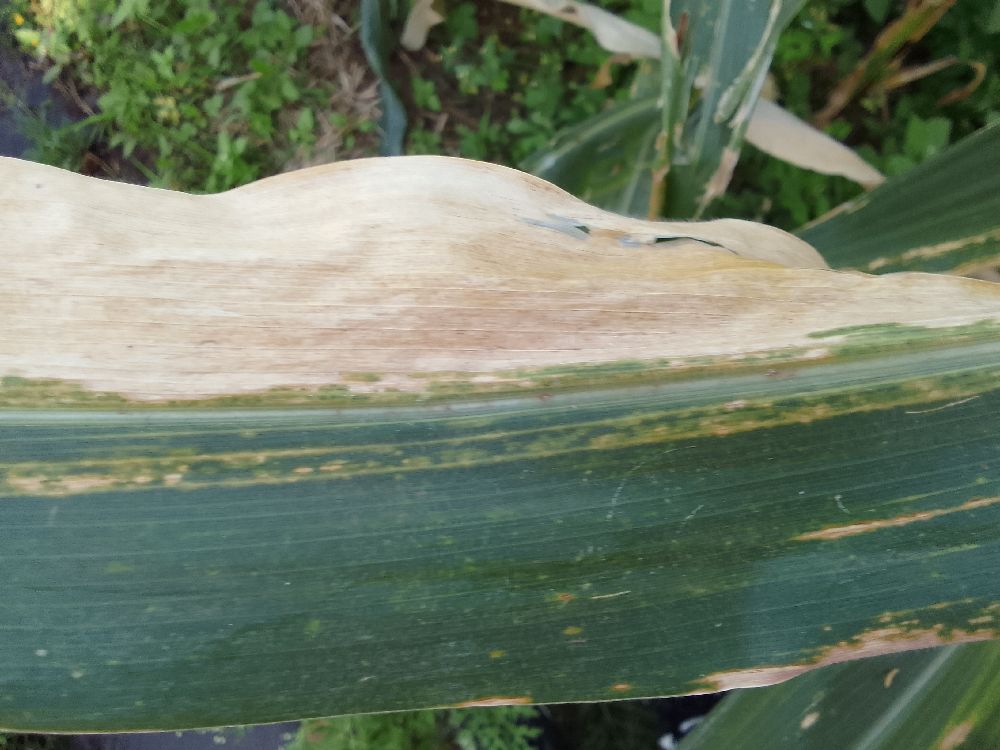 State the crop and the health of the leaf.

maize, maize lethal necrosis
